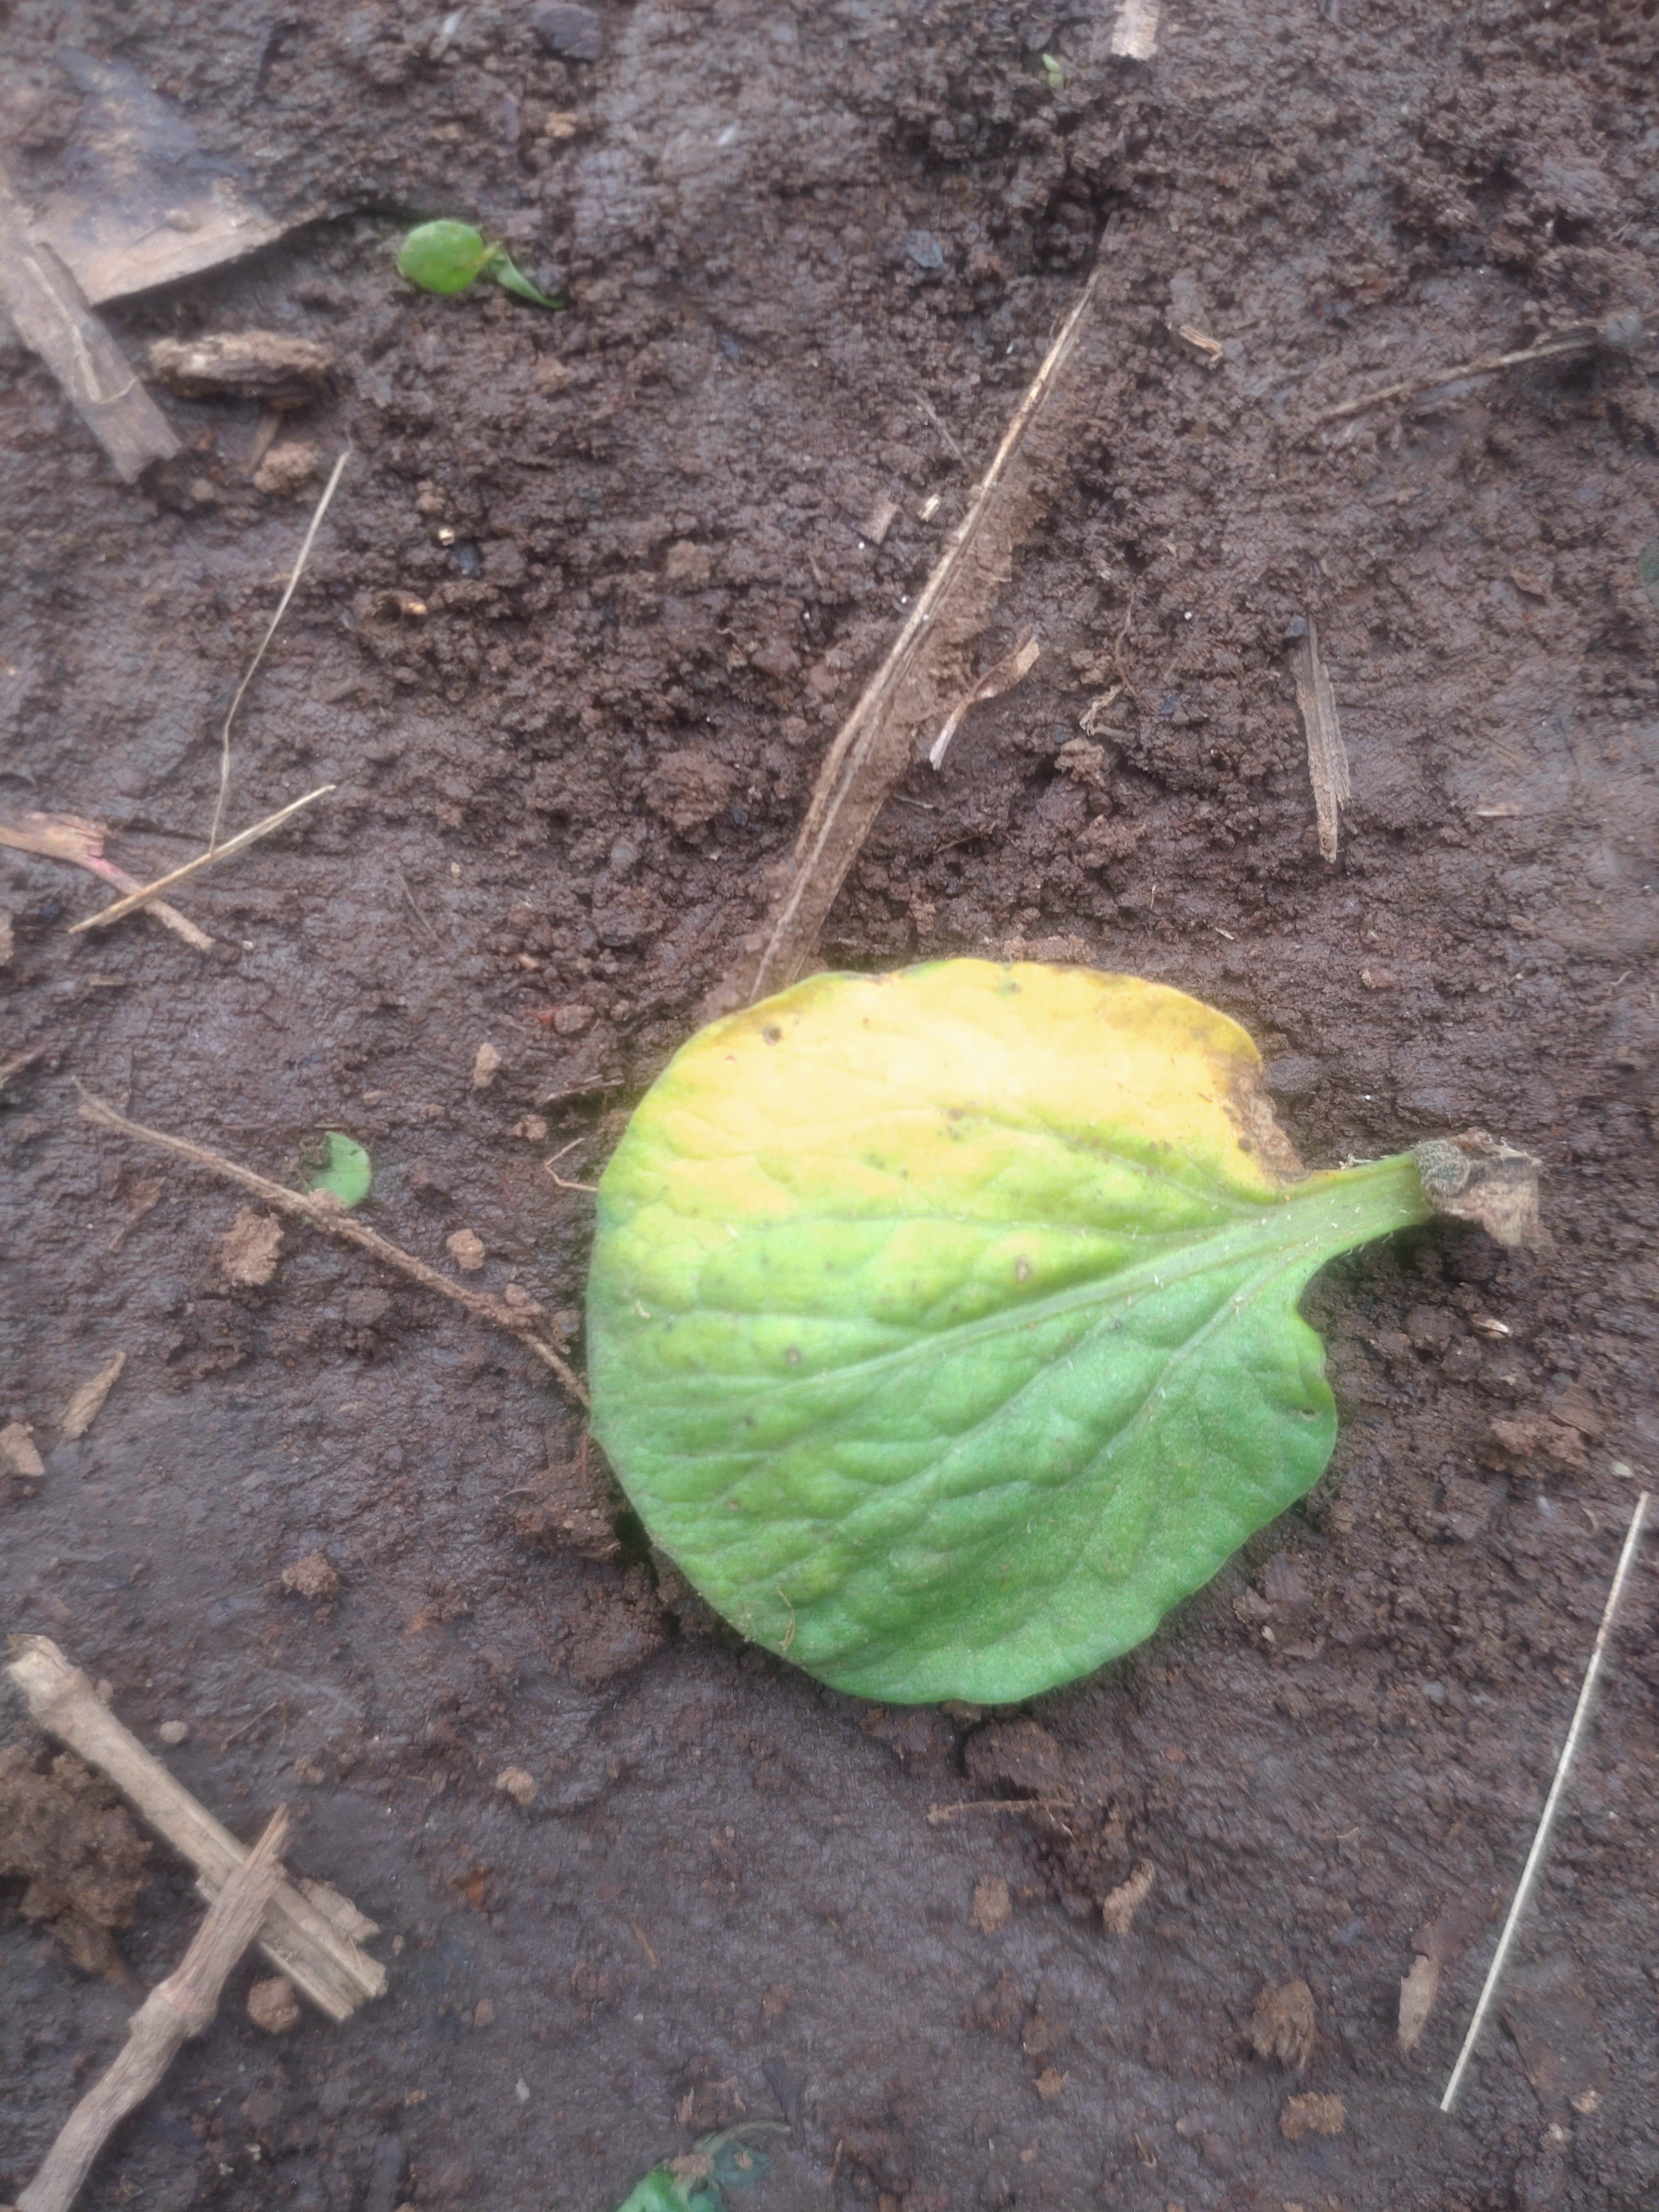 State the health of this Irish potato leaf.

late blight
